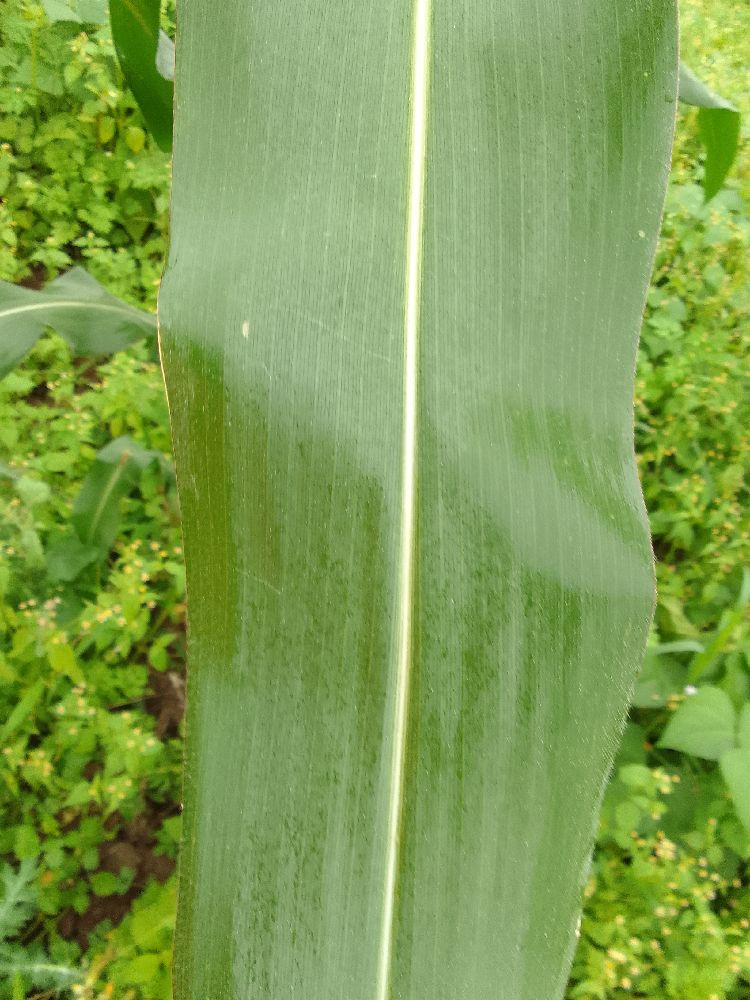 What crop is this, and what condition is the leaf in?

maize, healthy
